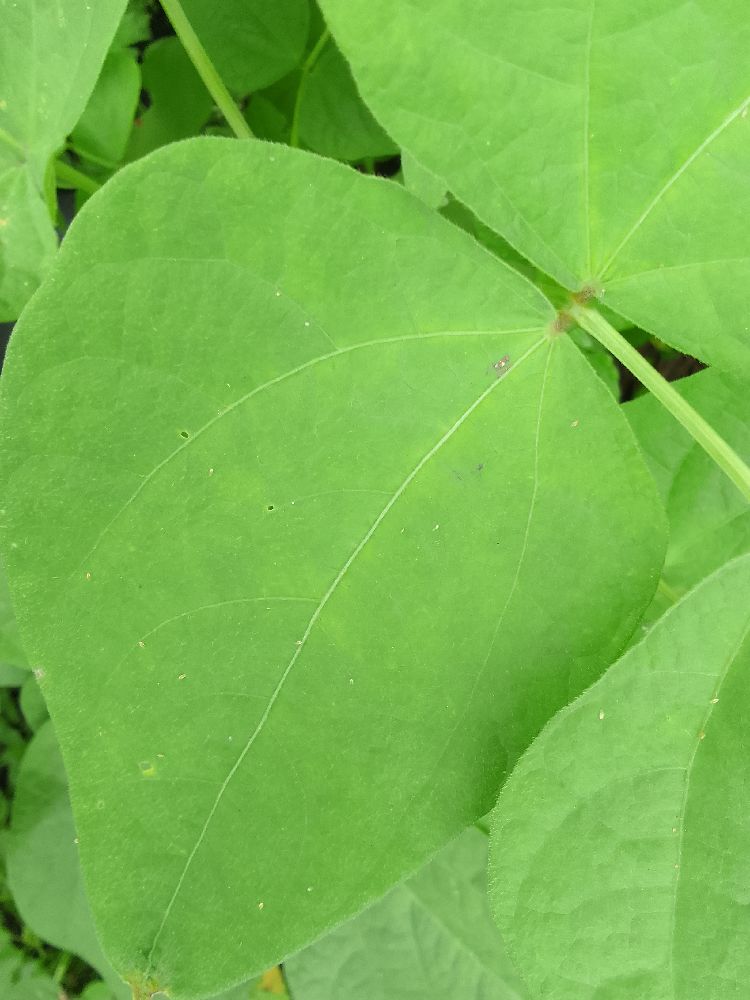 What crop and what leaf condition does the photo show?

common bean, healthy
